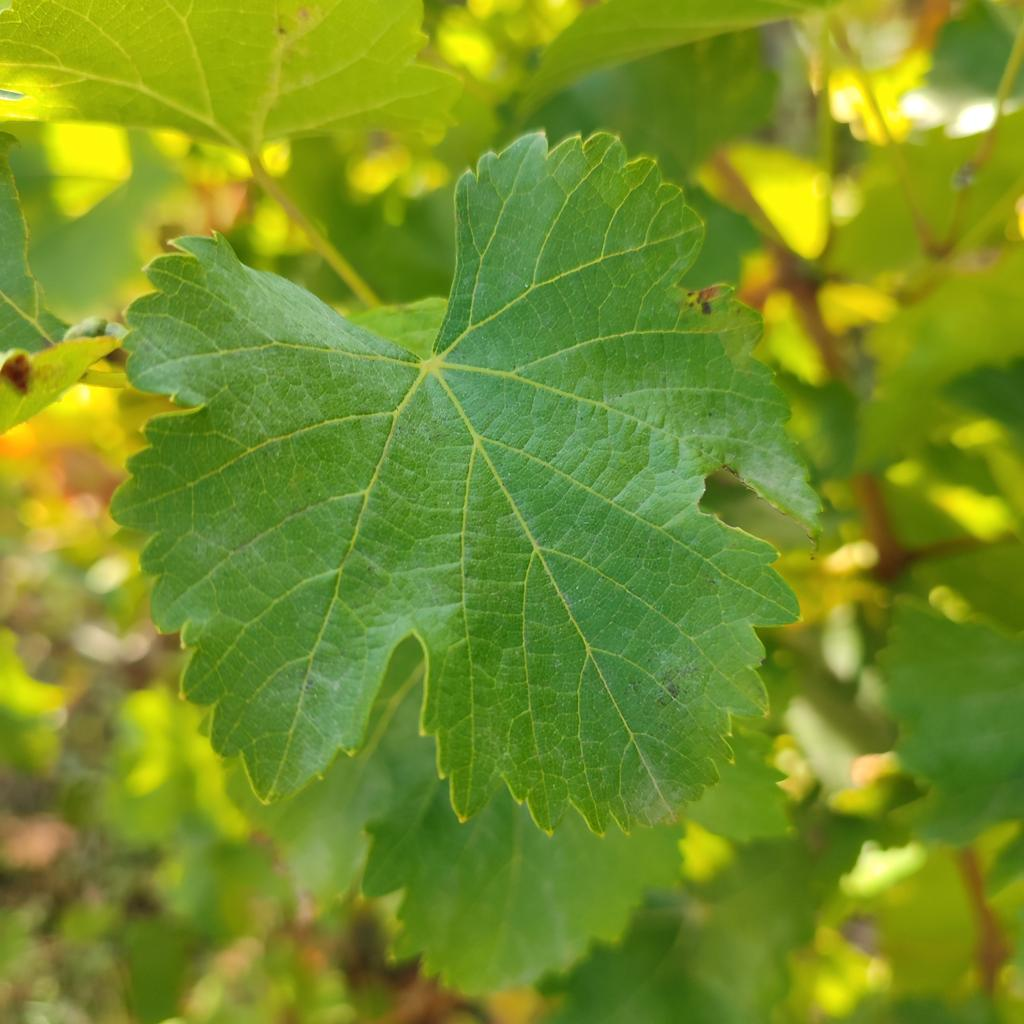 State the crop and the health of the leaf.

grapevine, powdery mildew
